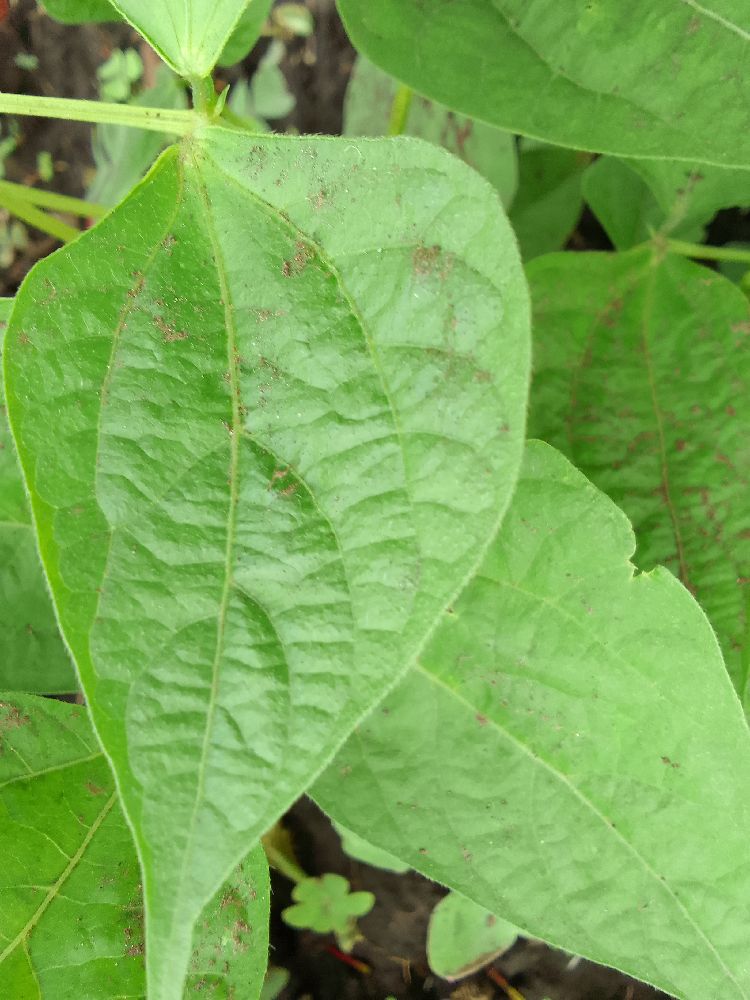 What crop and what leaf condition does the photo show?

common bean, healthy
